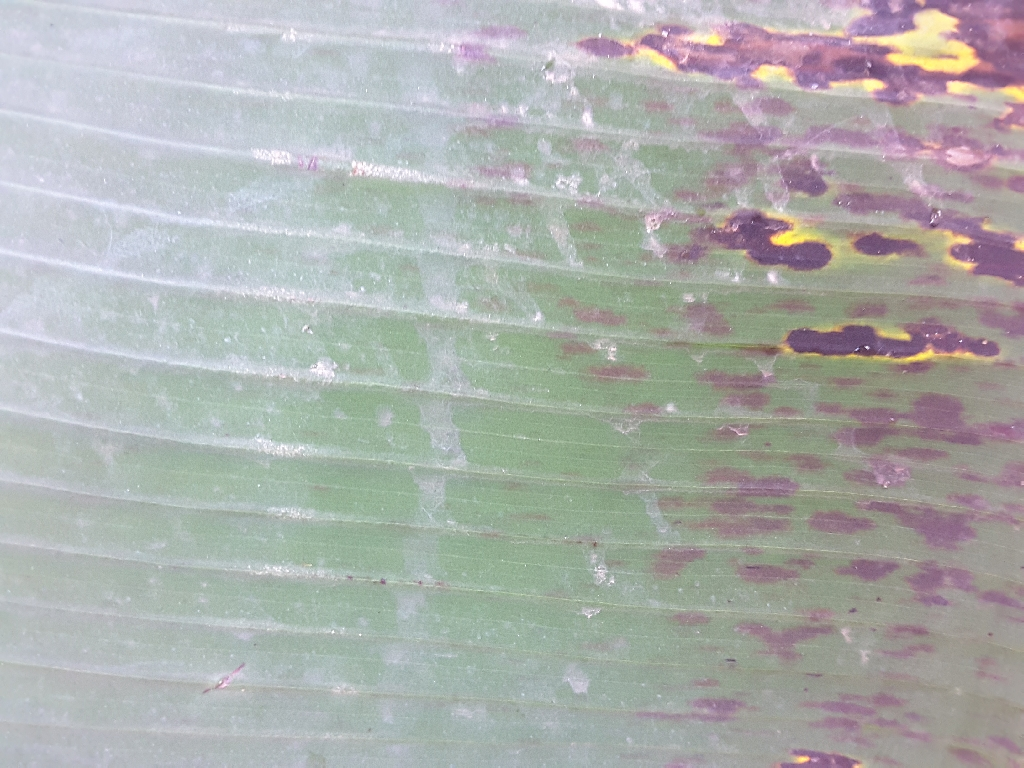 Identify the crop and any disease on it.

banana, black sigatoka
